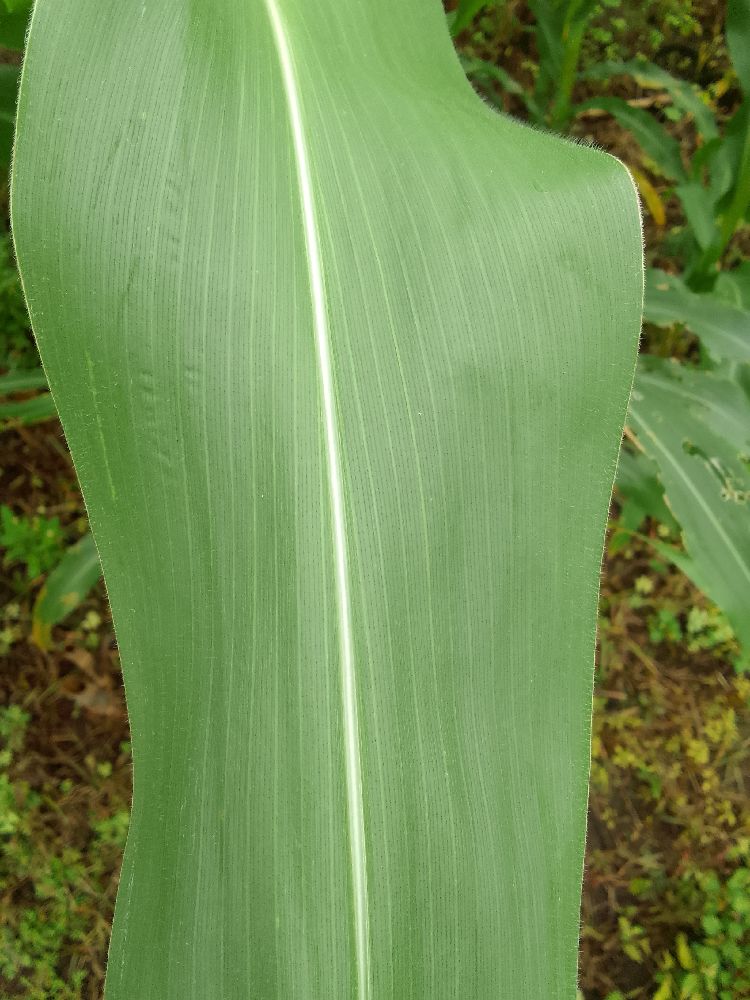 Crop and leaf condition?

maize, healthy
